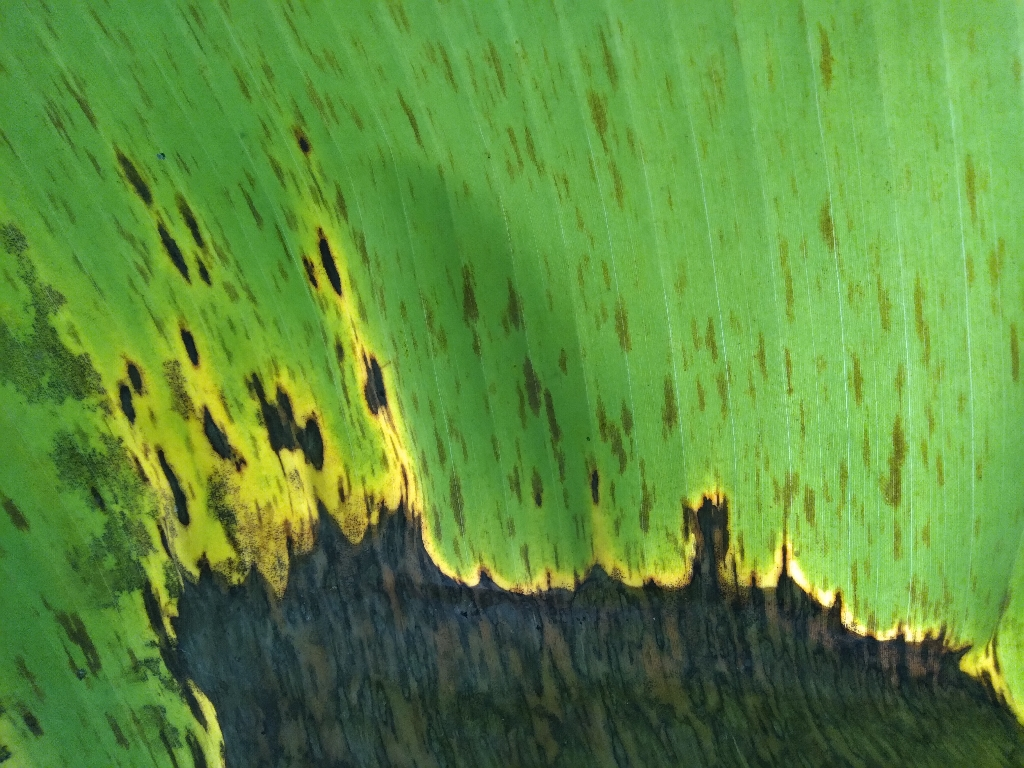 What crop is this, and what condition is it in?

banana, black sigatoka
